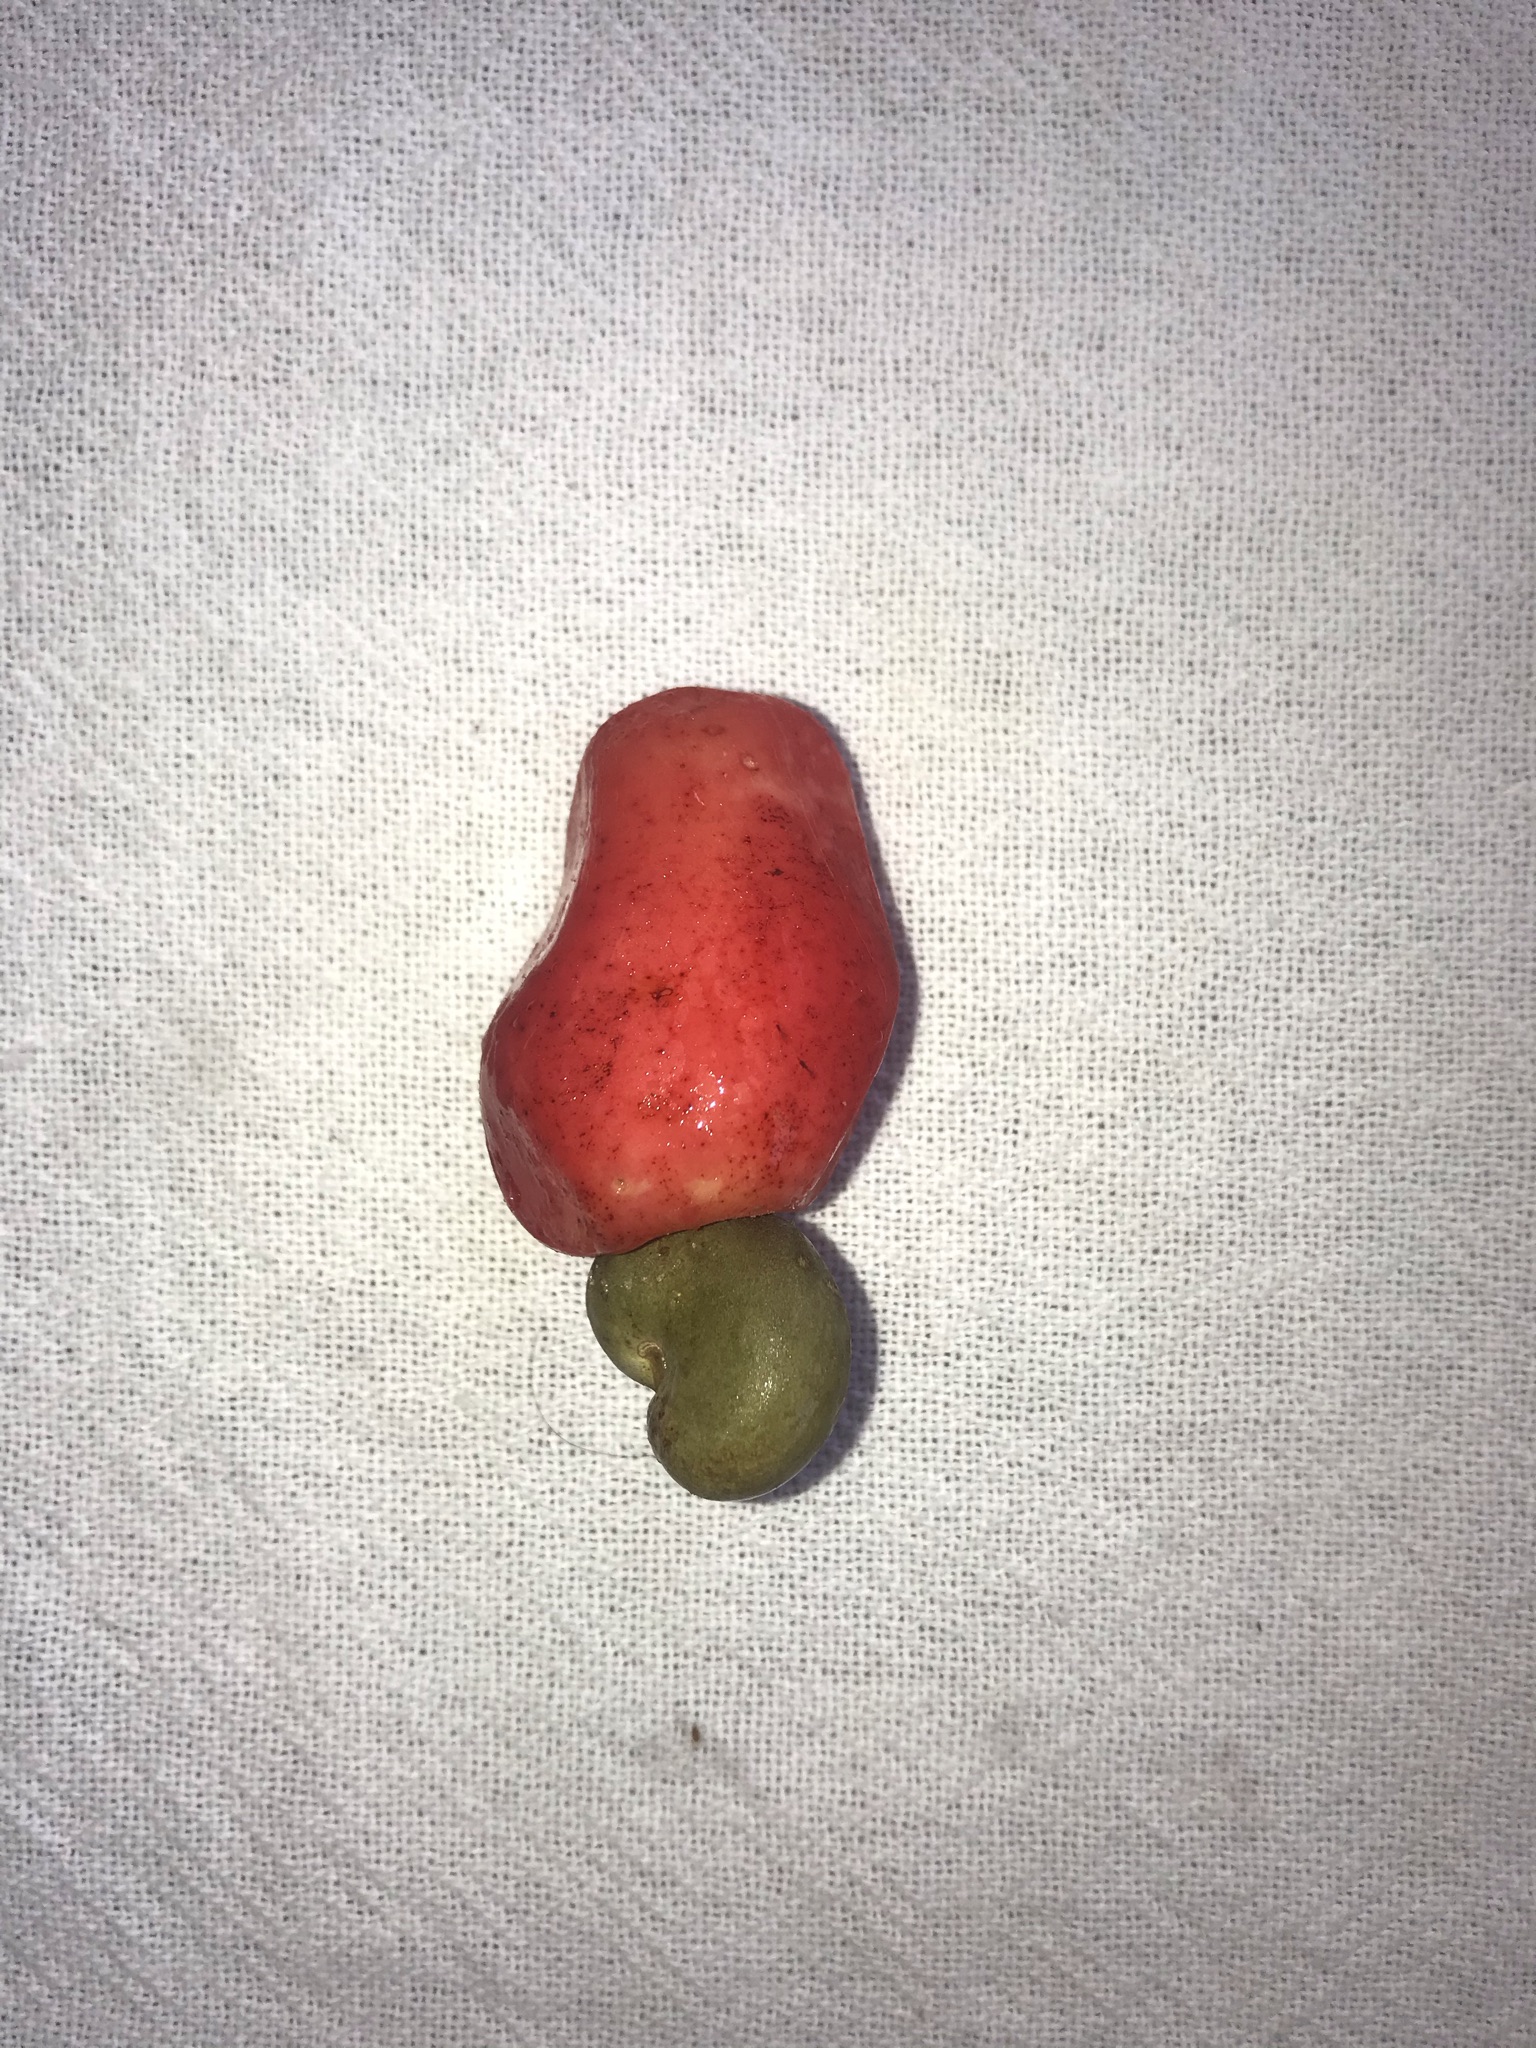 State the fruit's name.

caju vermelho
